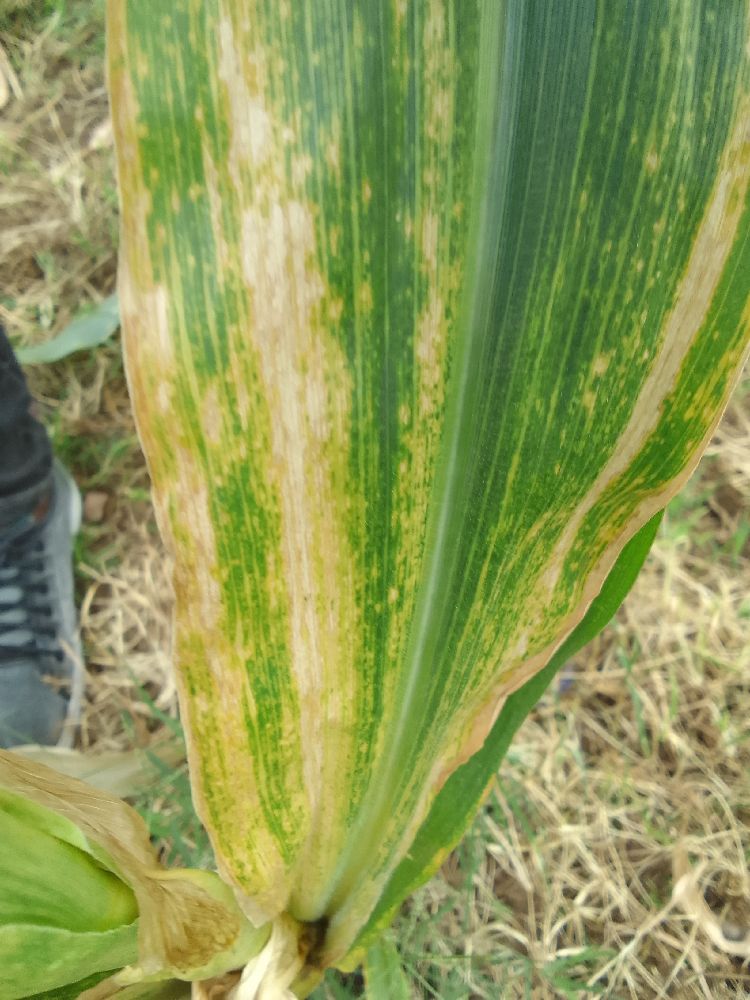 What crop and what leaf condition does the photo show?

maize, maize lethal necrosis
